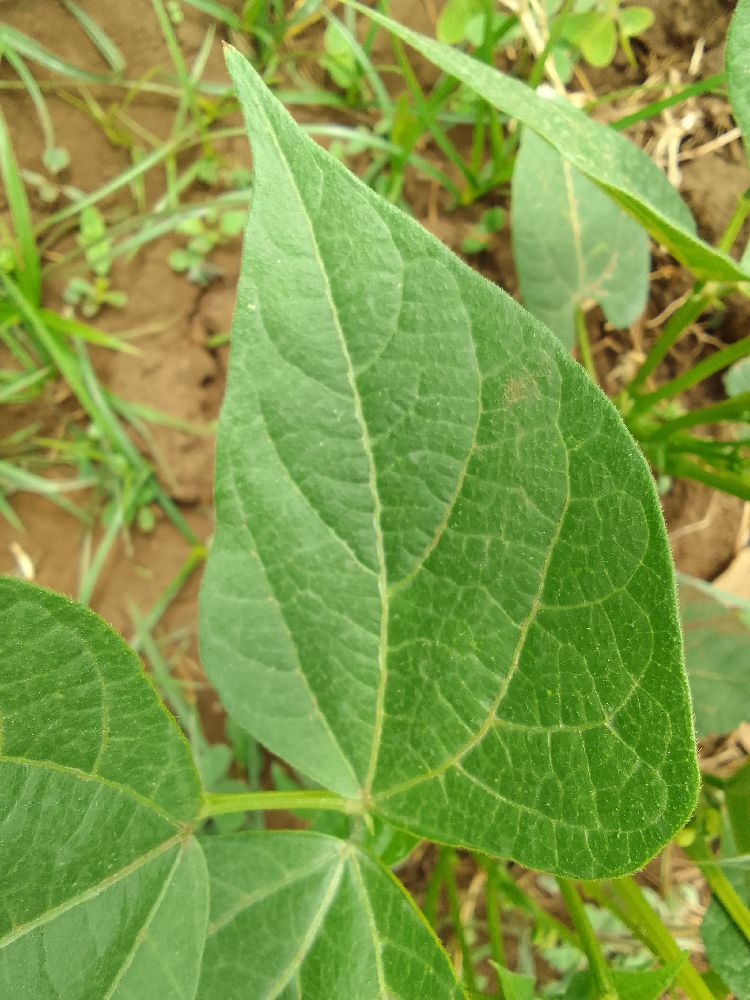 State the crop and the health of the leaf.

common bean, healthy
